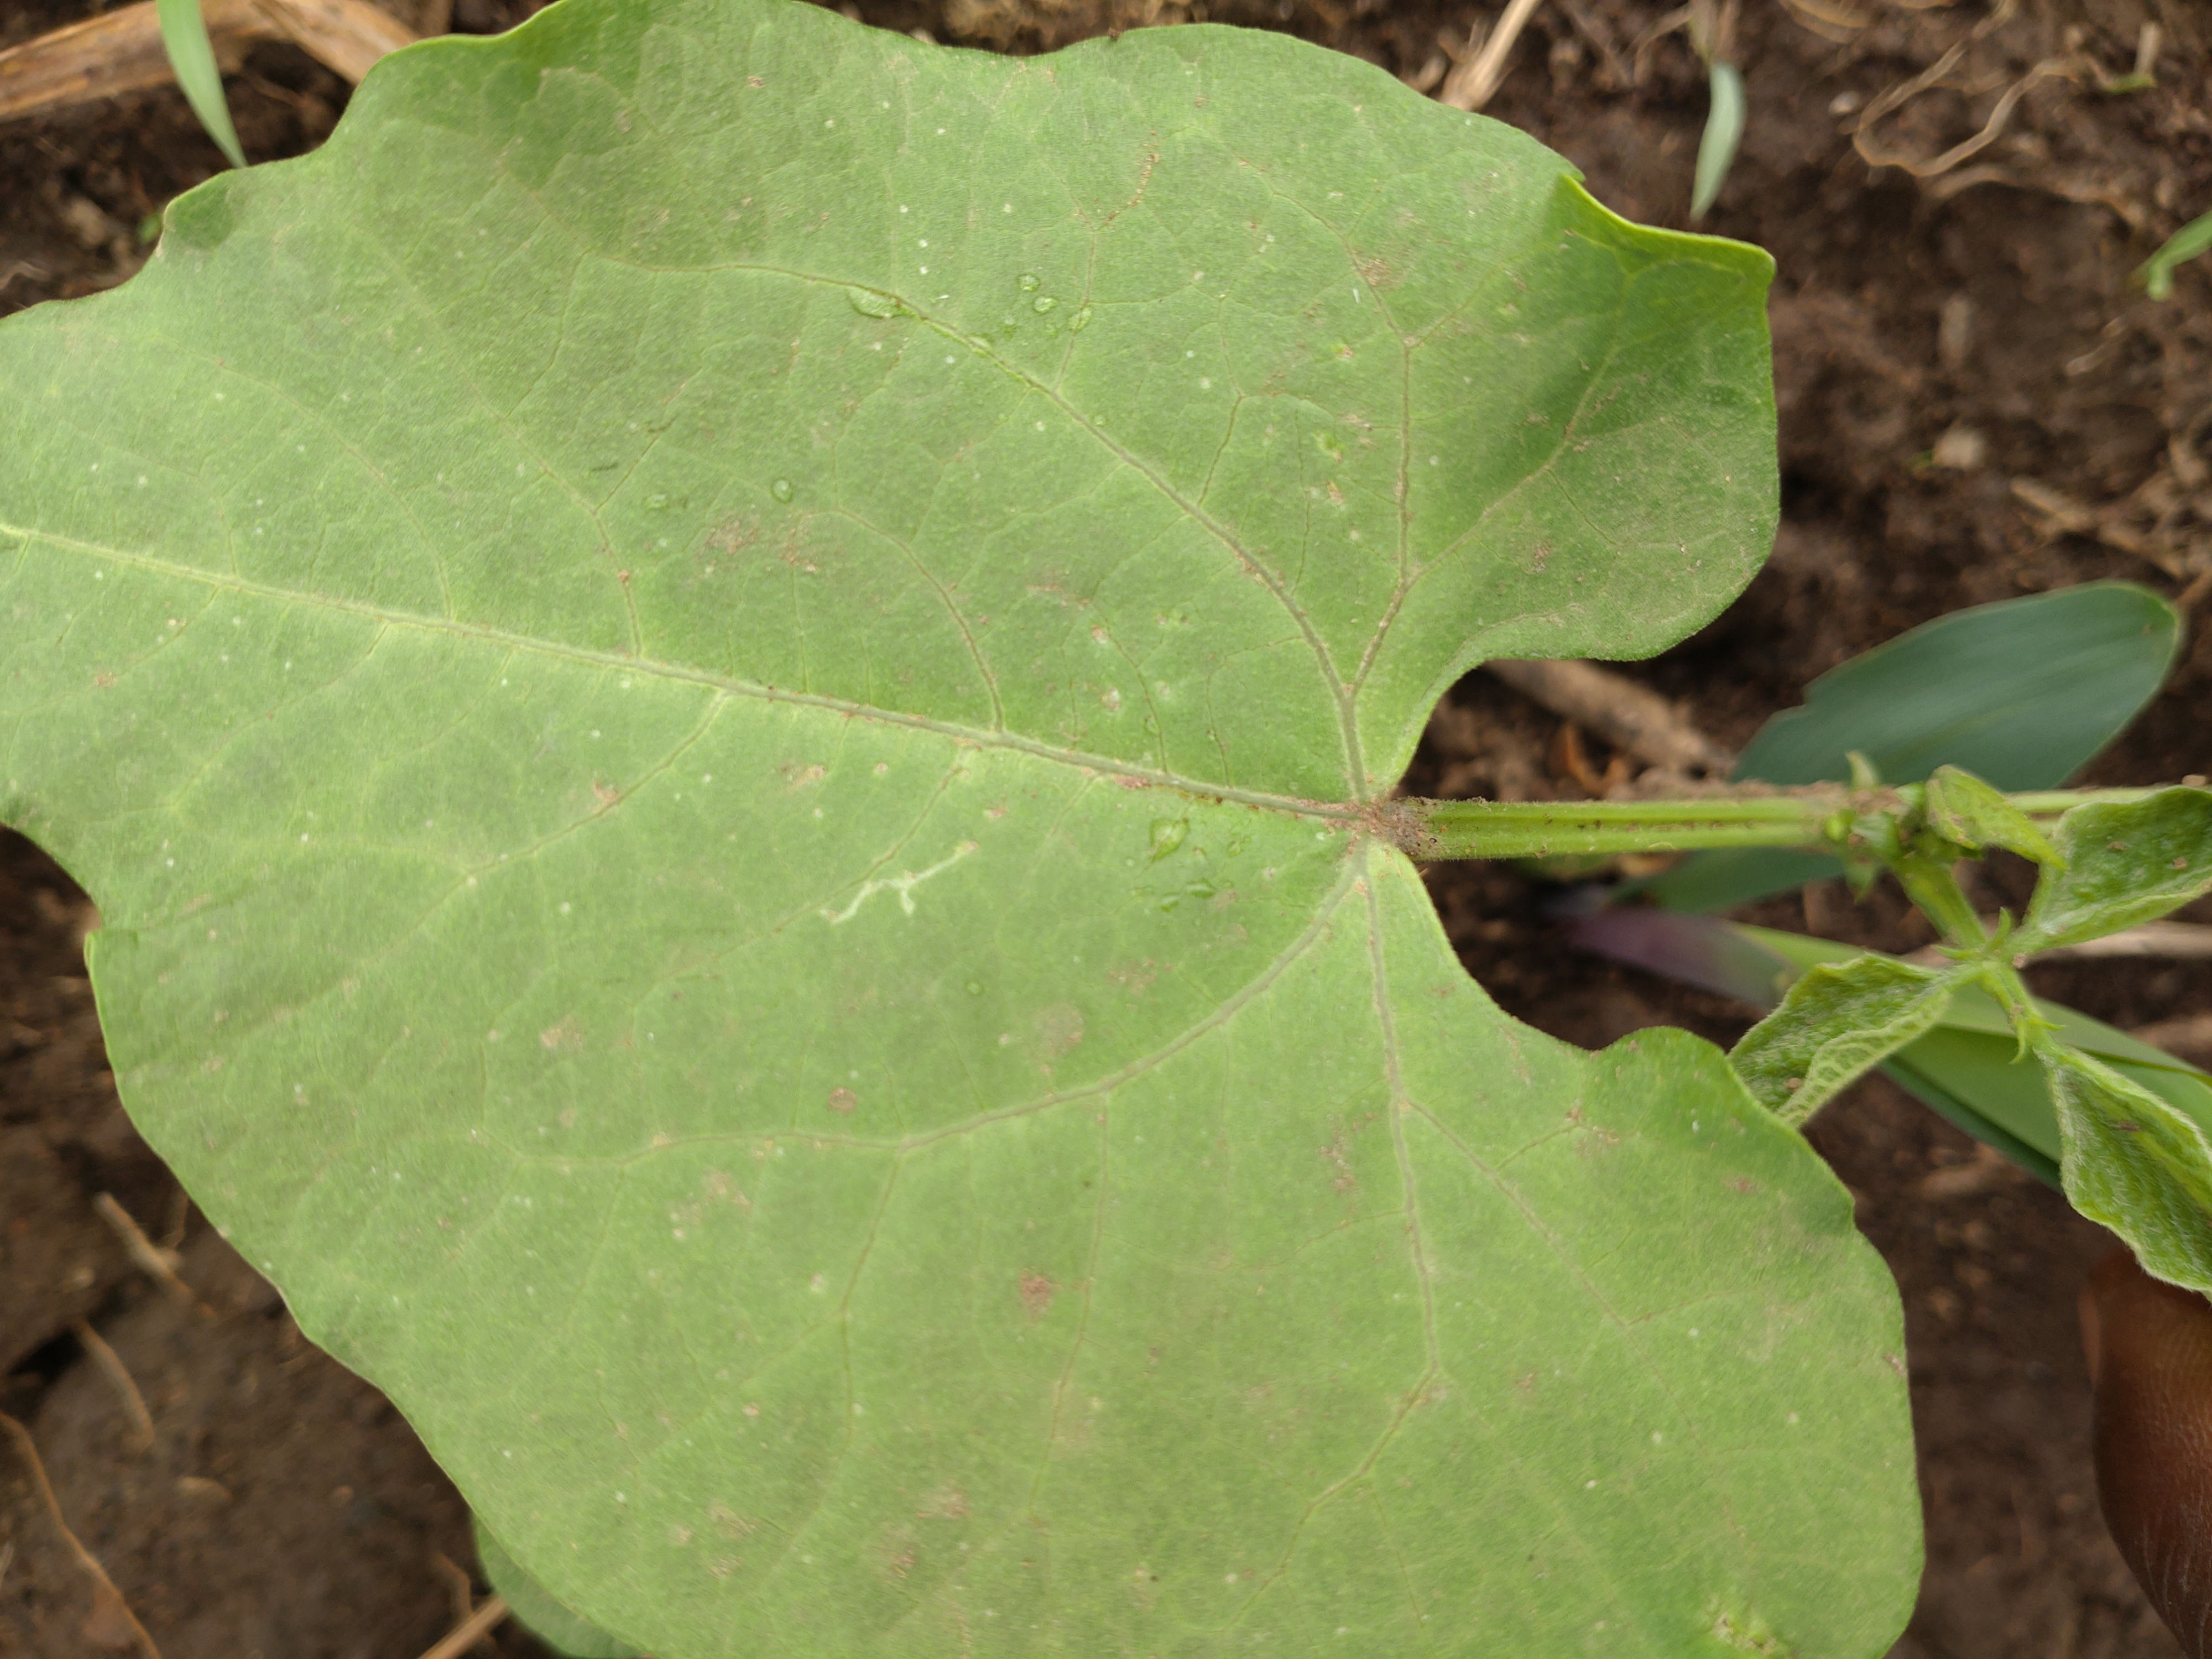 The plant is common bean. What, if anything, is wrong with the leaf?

healthy
